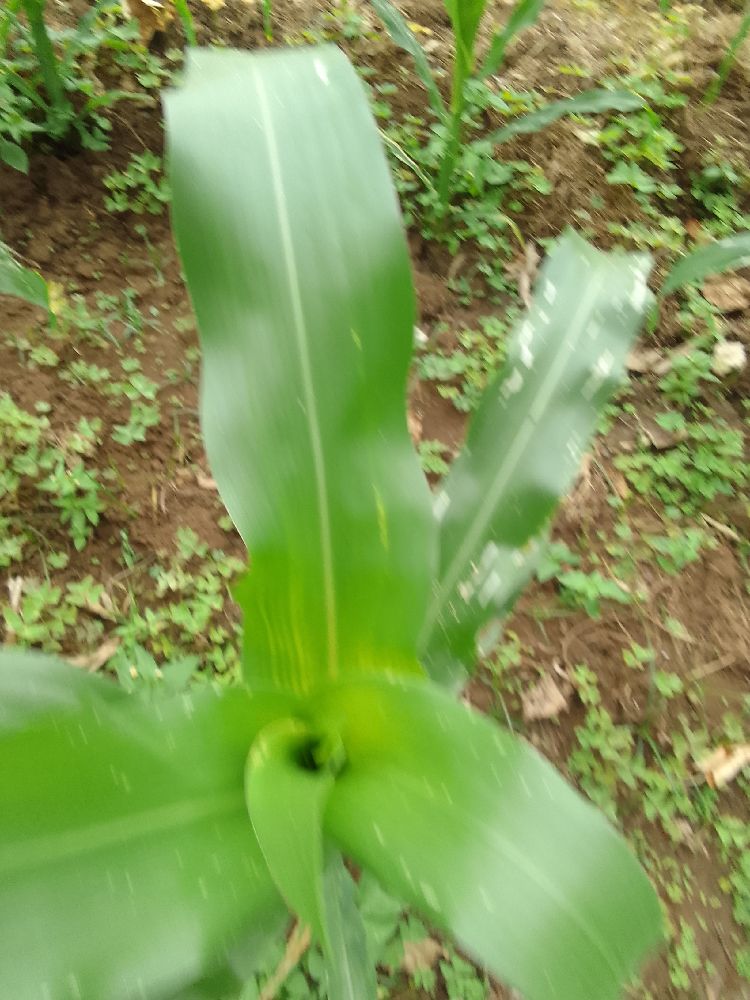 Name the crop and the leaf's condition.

maize, healthy
